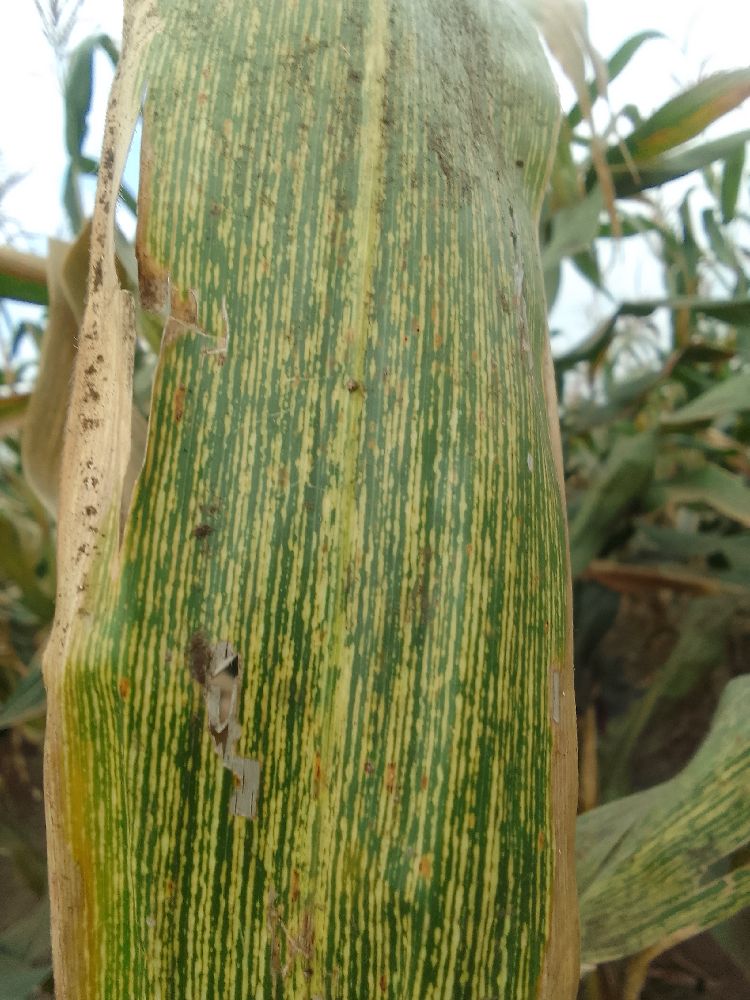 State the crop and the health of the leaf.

maize, maize streak virus
